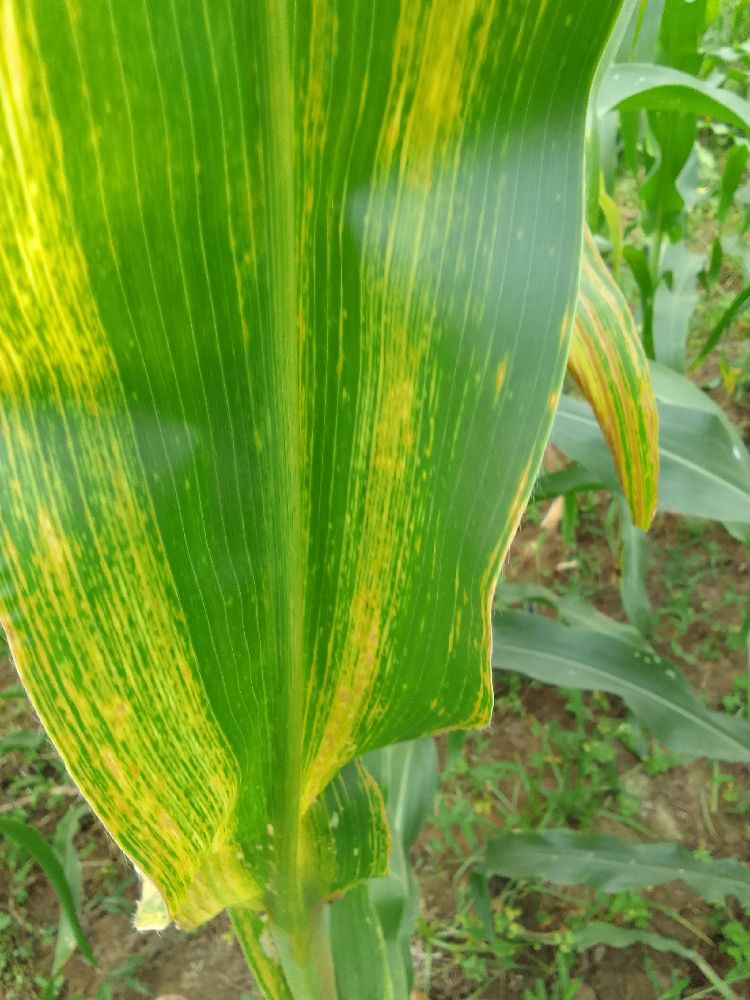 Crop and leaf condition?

maize, maize lethal necrosis
